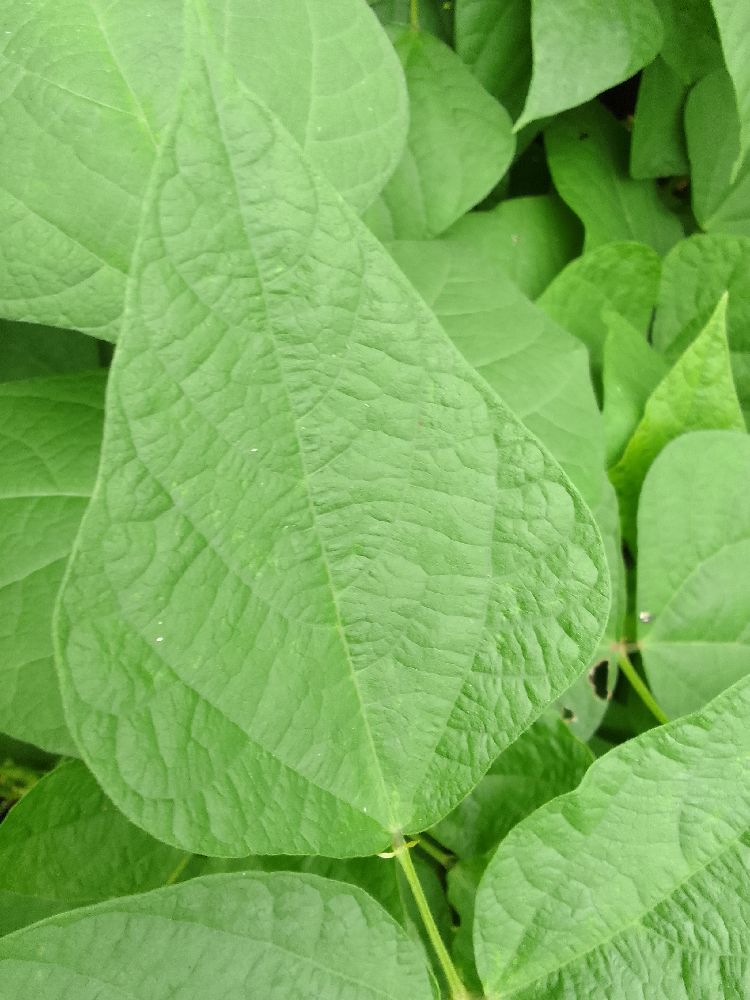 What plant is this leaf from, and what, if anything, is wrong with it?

common bean, healthy
